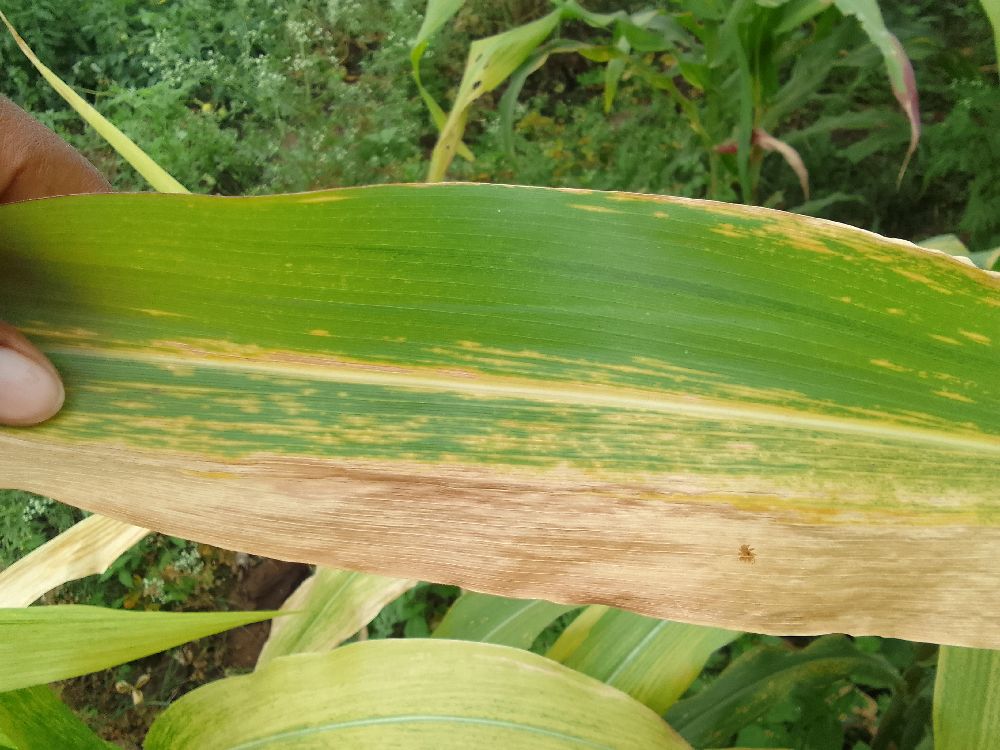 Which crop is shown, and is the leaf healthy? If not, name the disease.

maize, maize lethal necrosis
